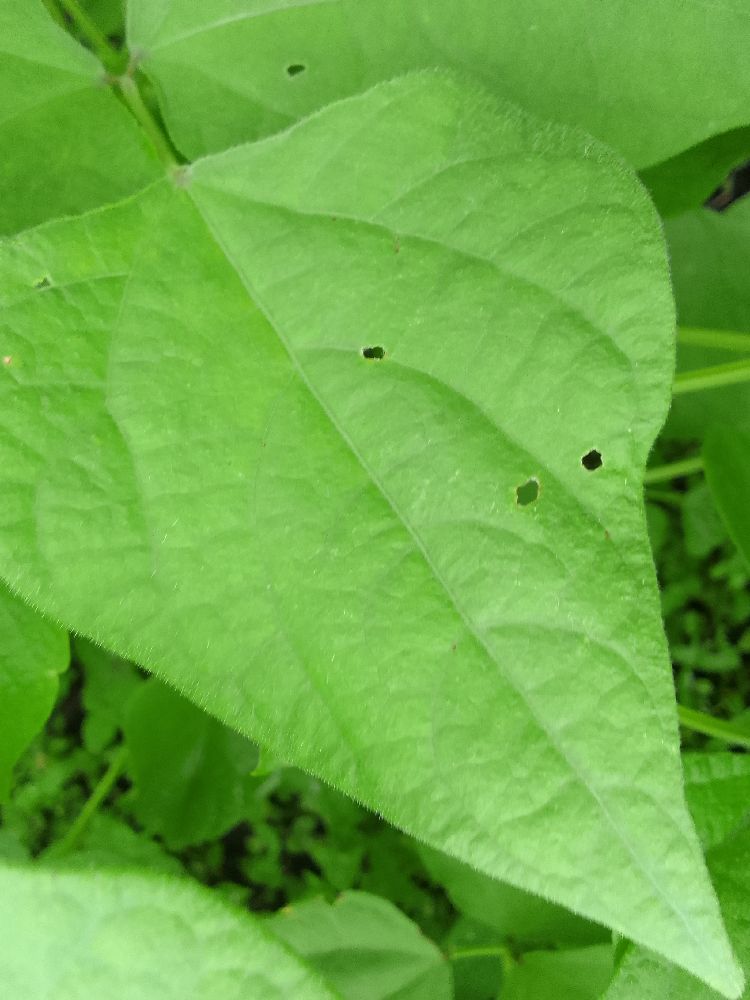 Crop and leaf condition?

common bean, healthy
